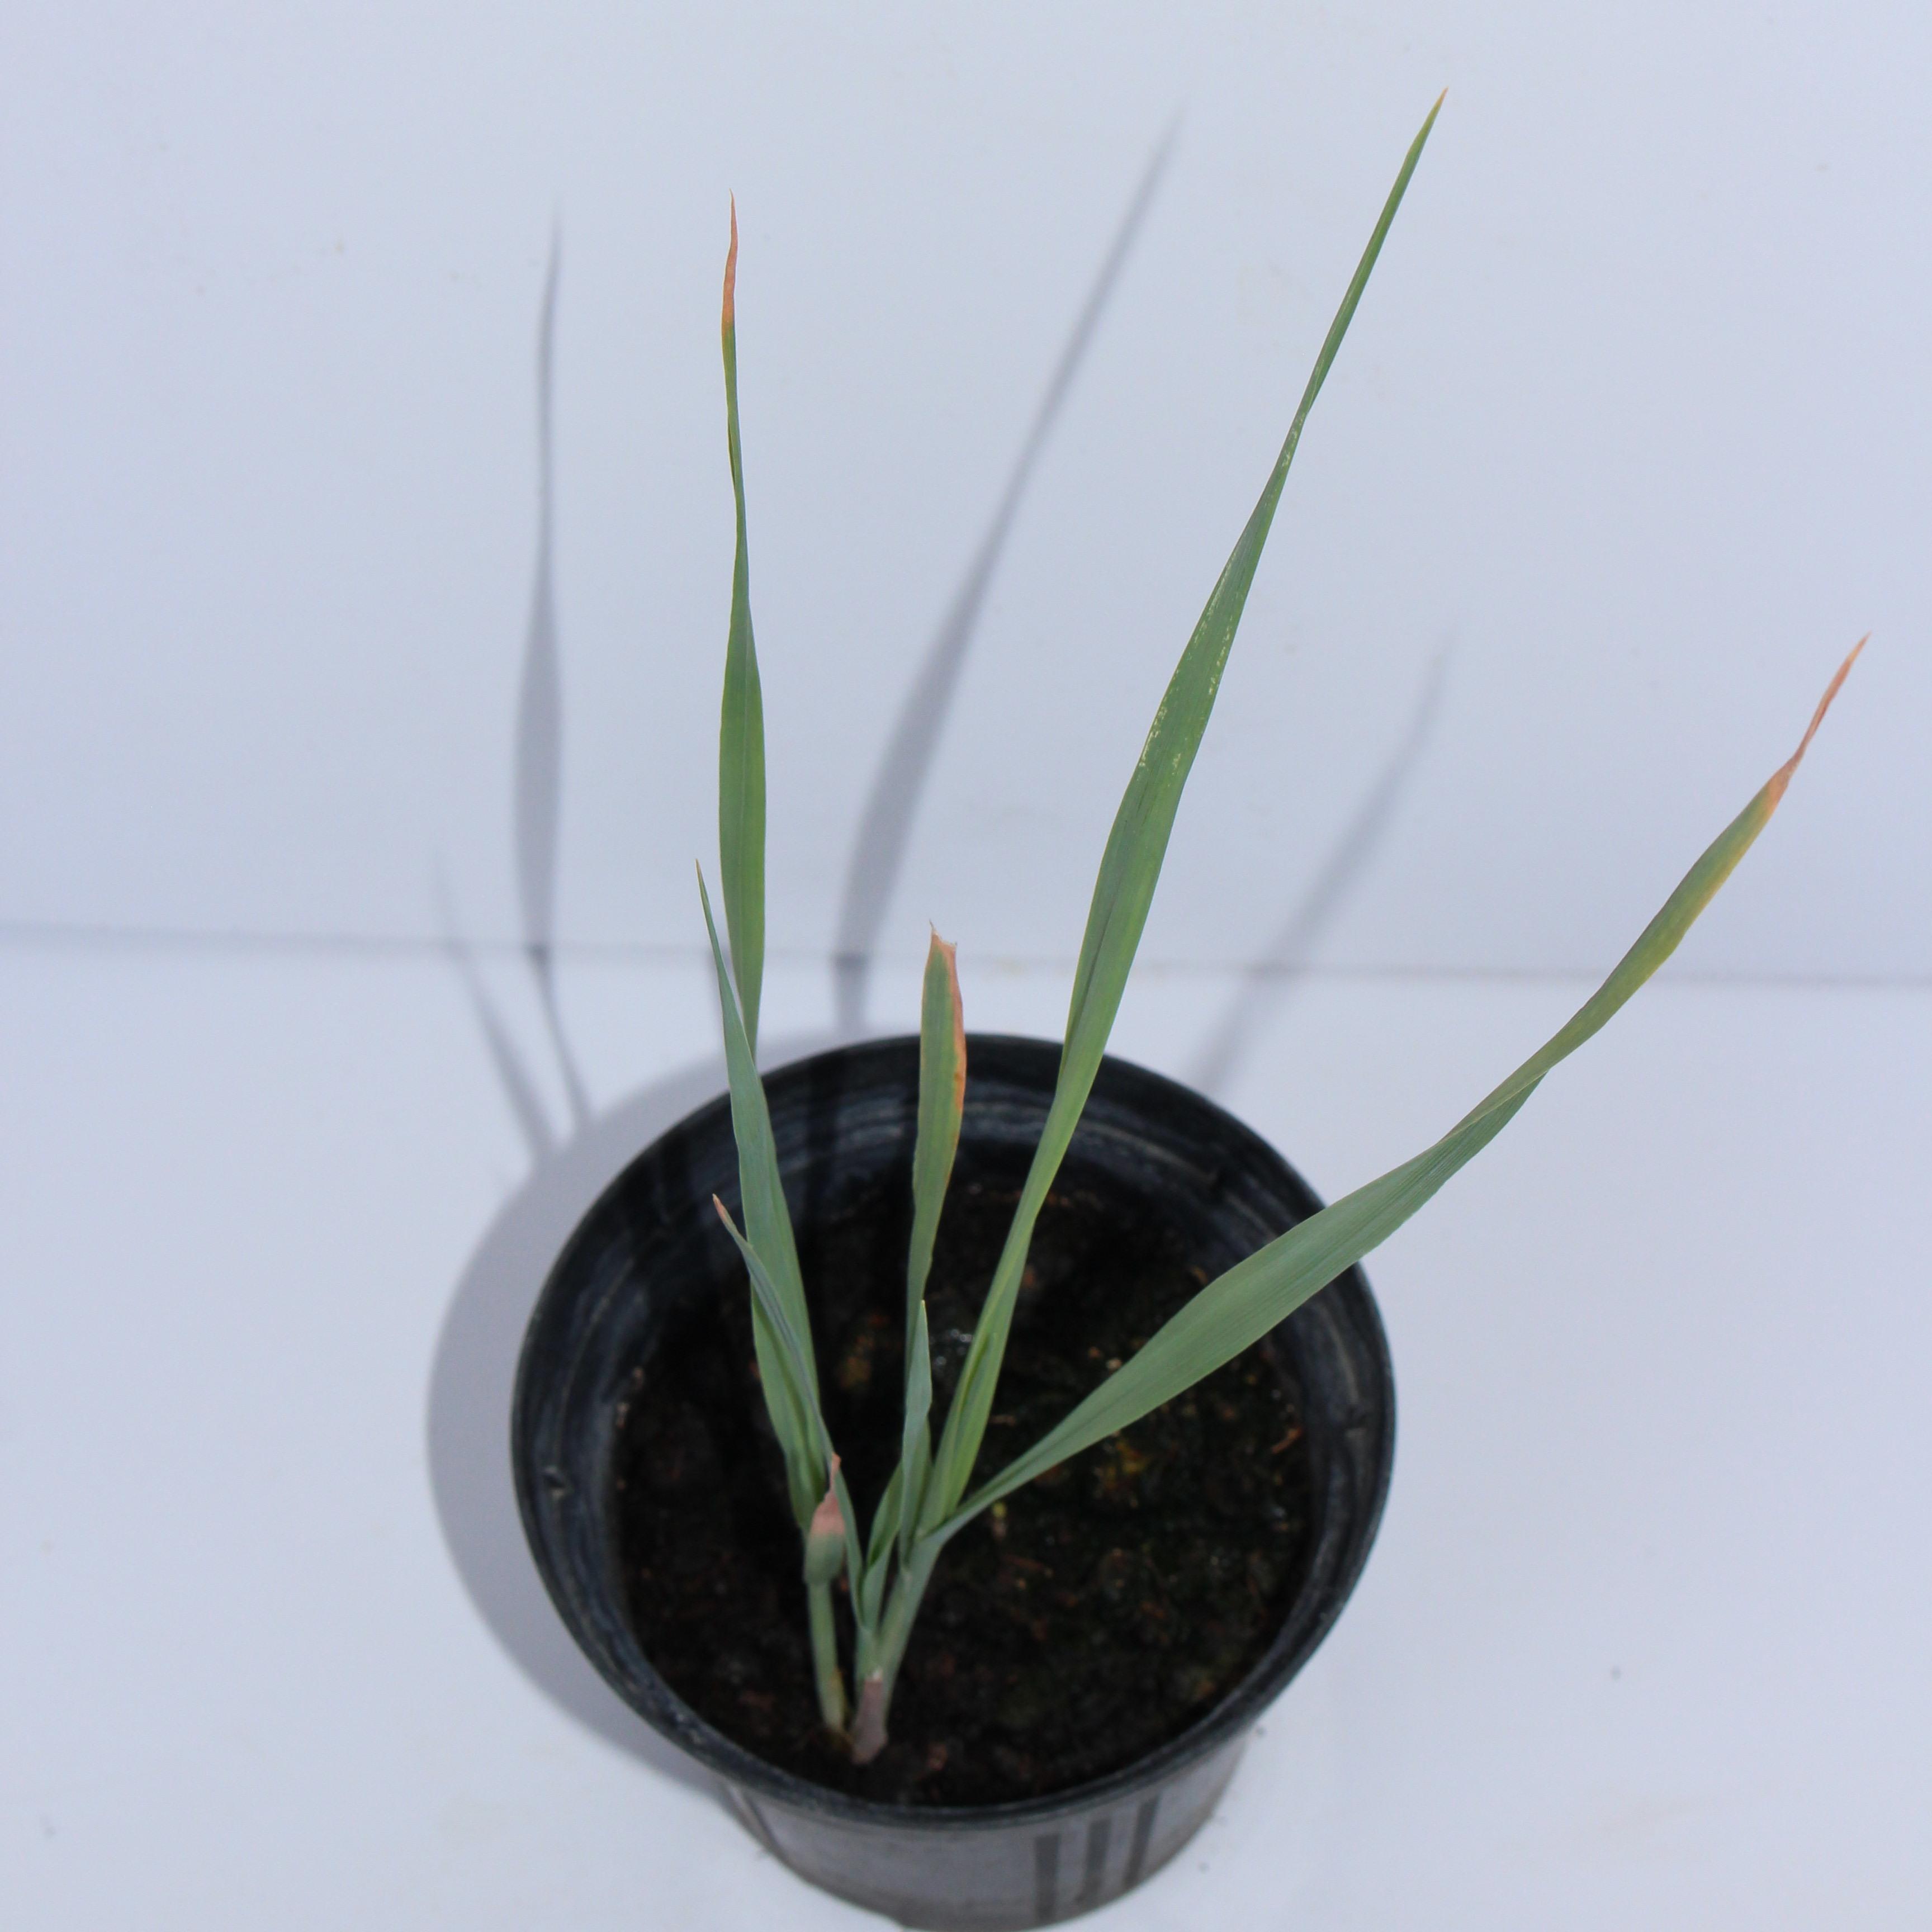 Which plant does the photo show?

Avena sterilis
